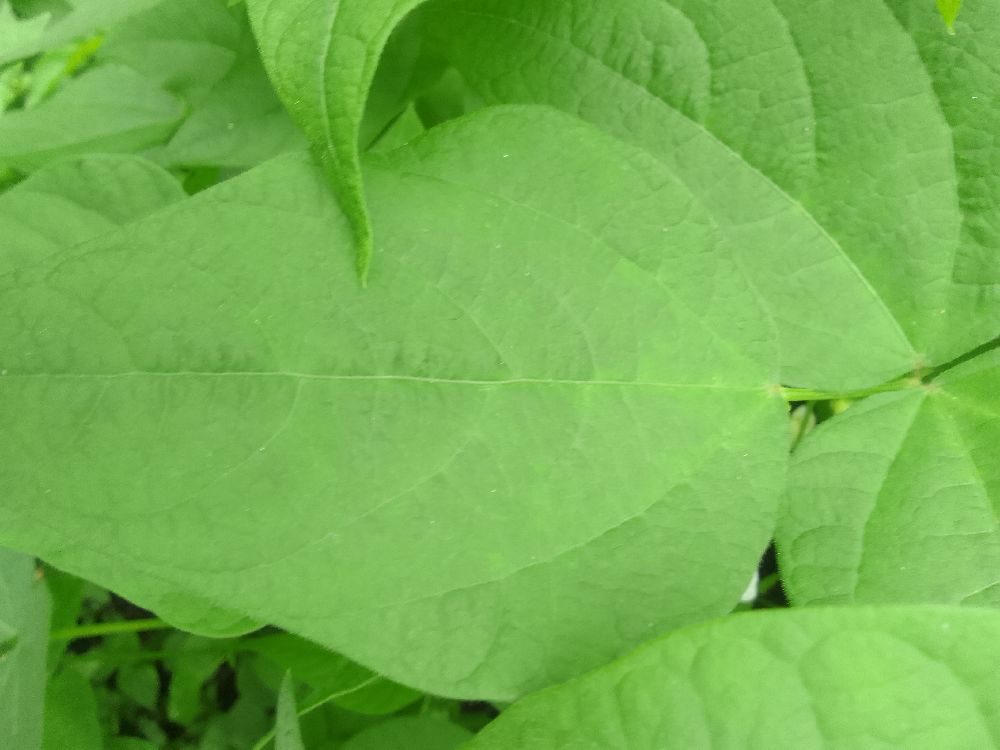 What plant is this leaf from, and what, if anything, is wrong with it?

common bean, healthy
